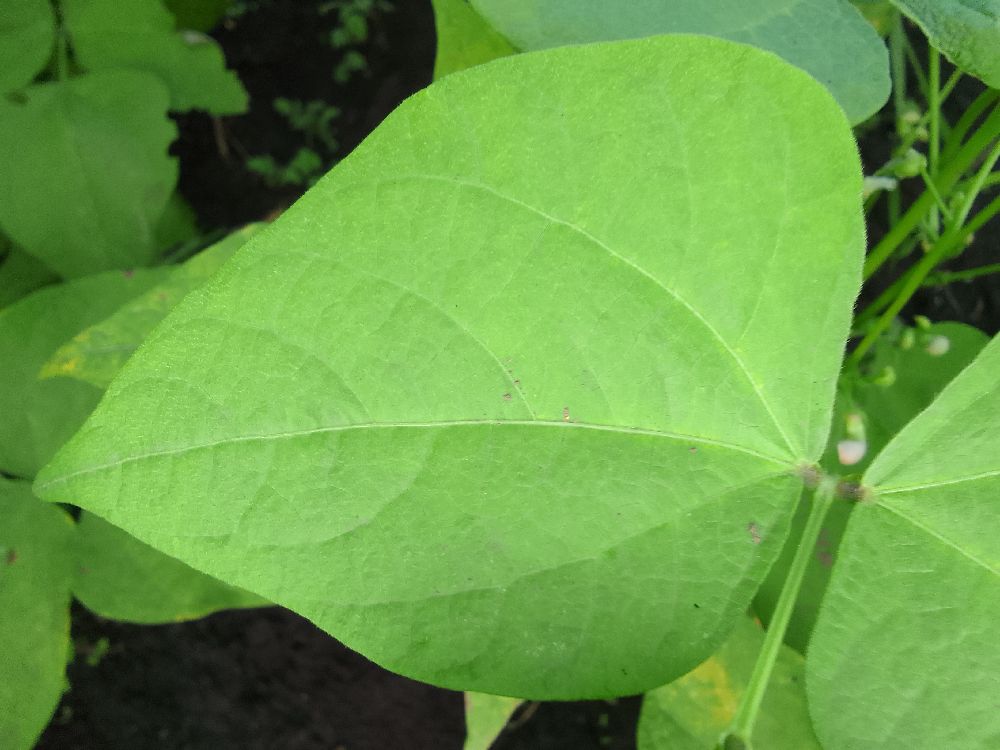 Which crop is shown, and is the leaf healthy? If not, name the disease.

common bean, healthy
